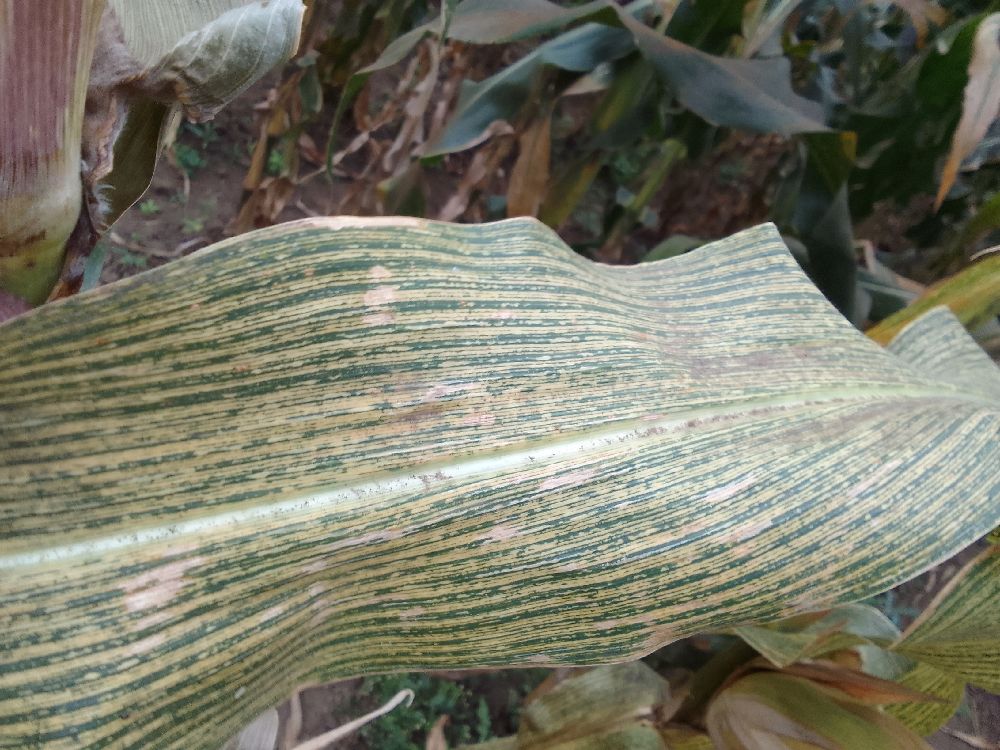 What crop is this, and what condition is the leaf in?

maize, maize streak virus
